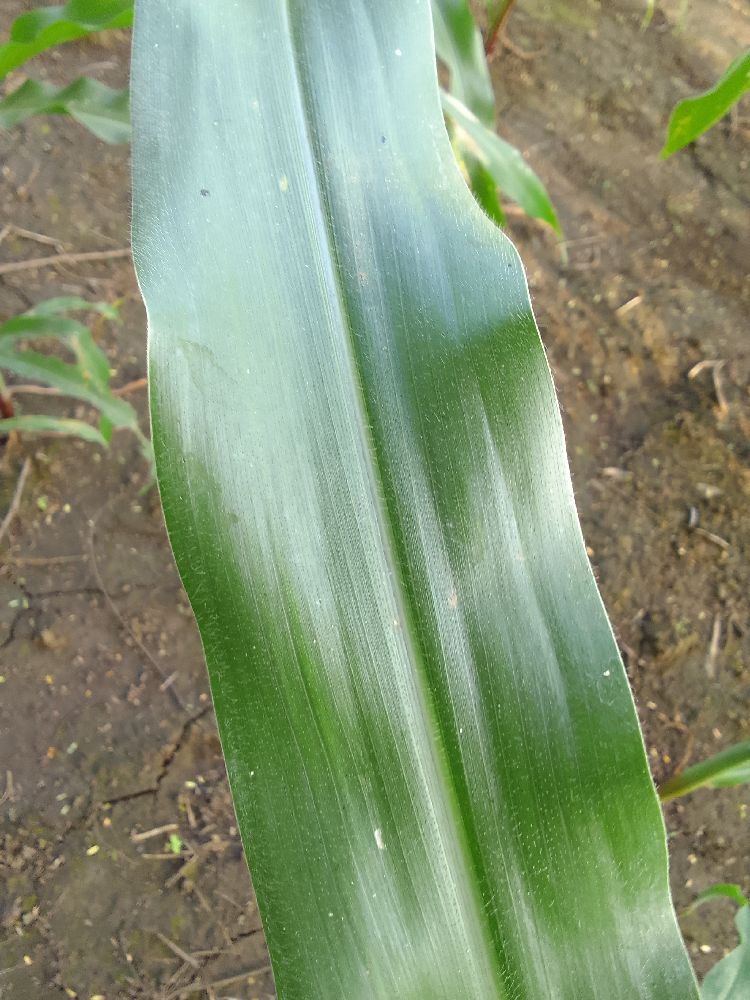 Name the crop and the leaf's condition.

maize, healthy
